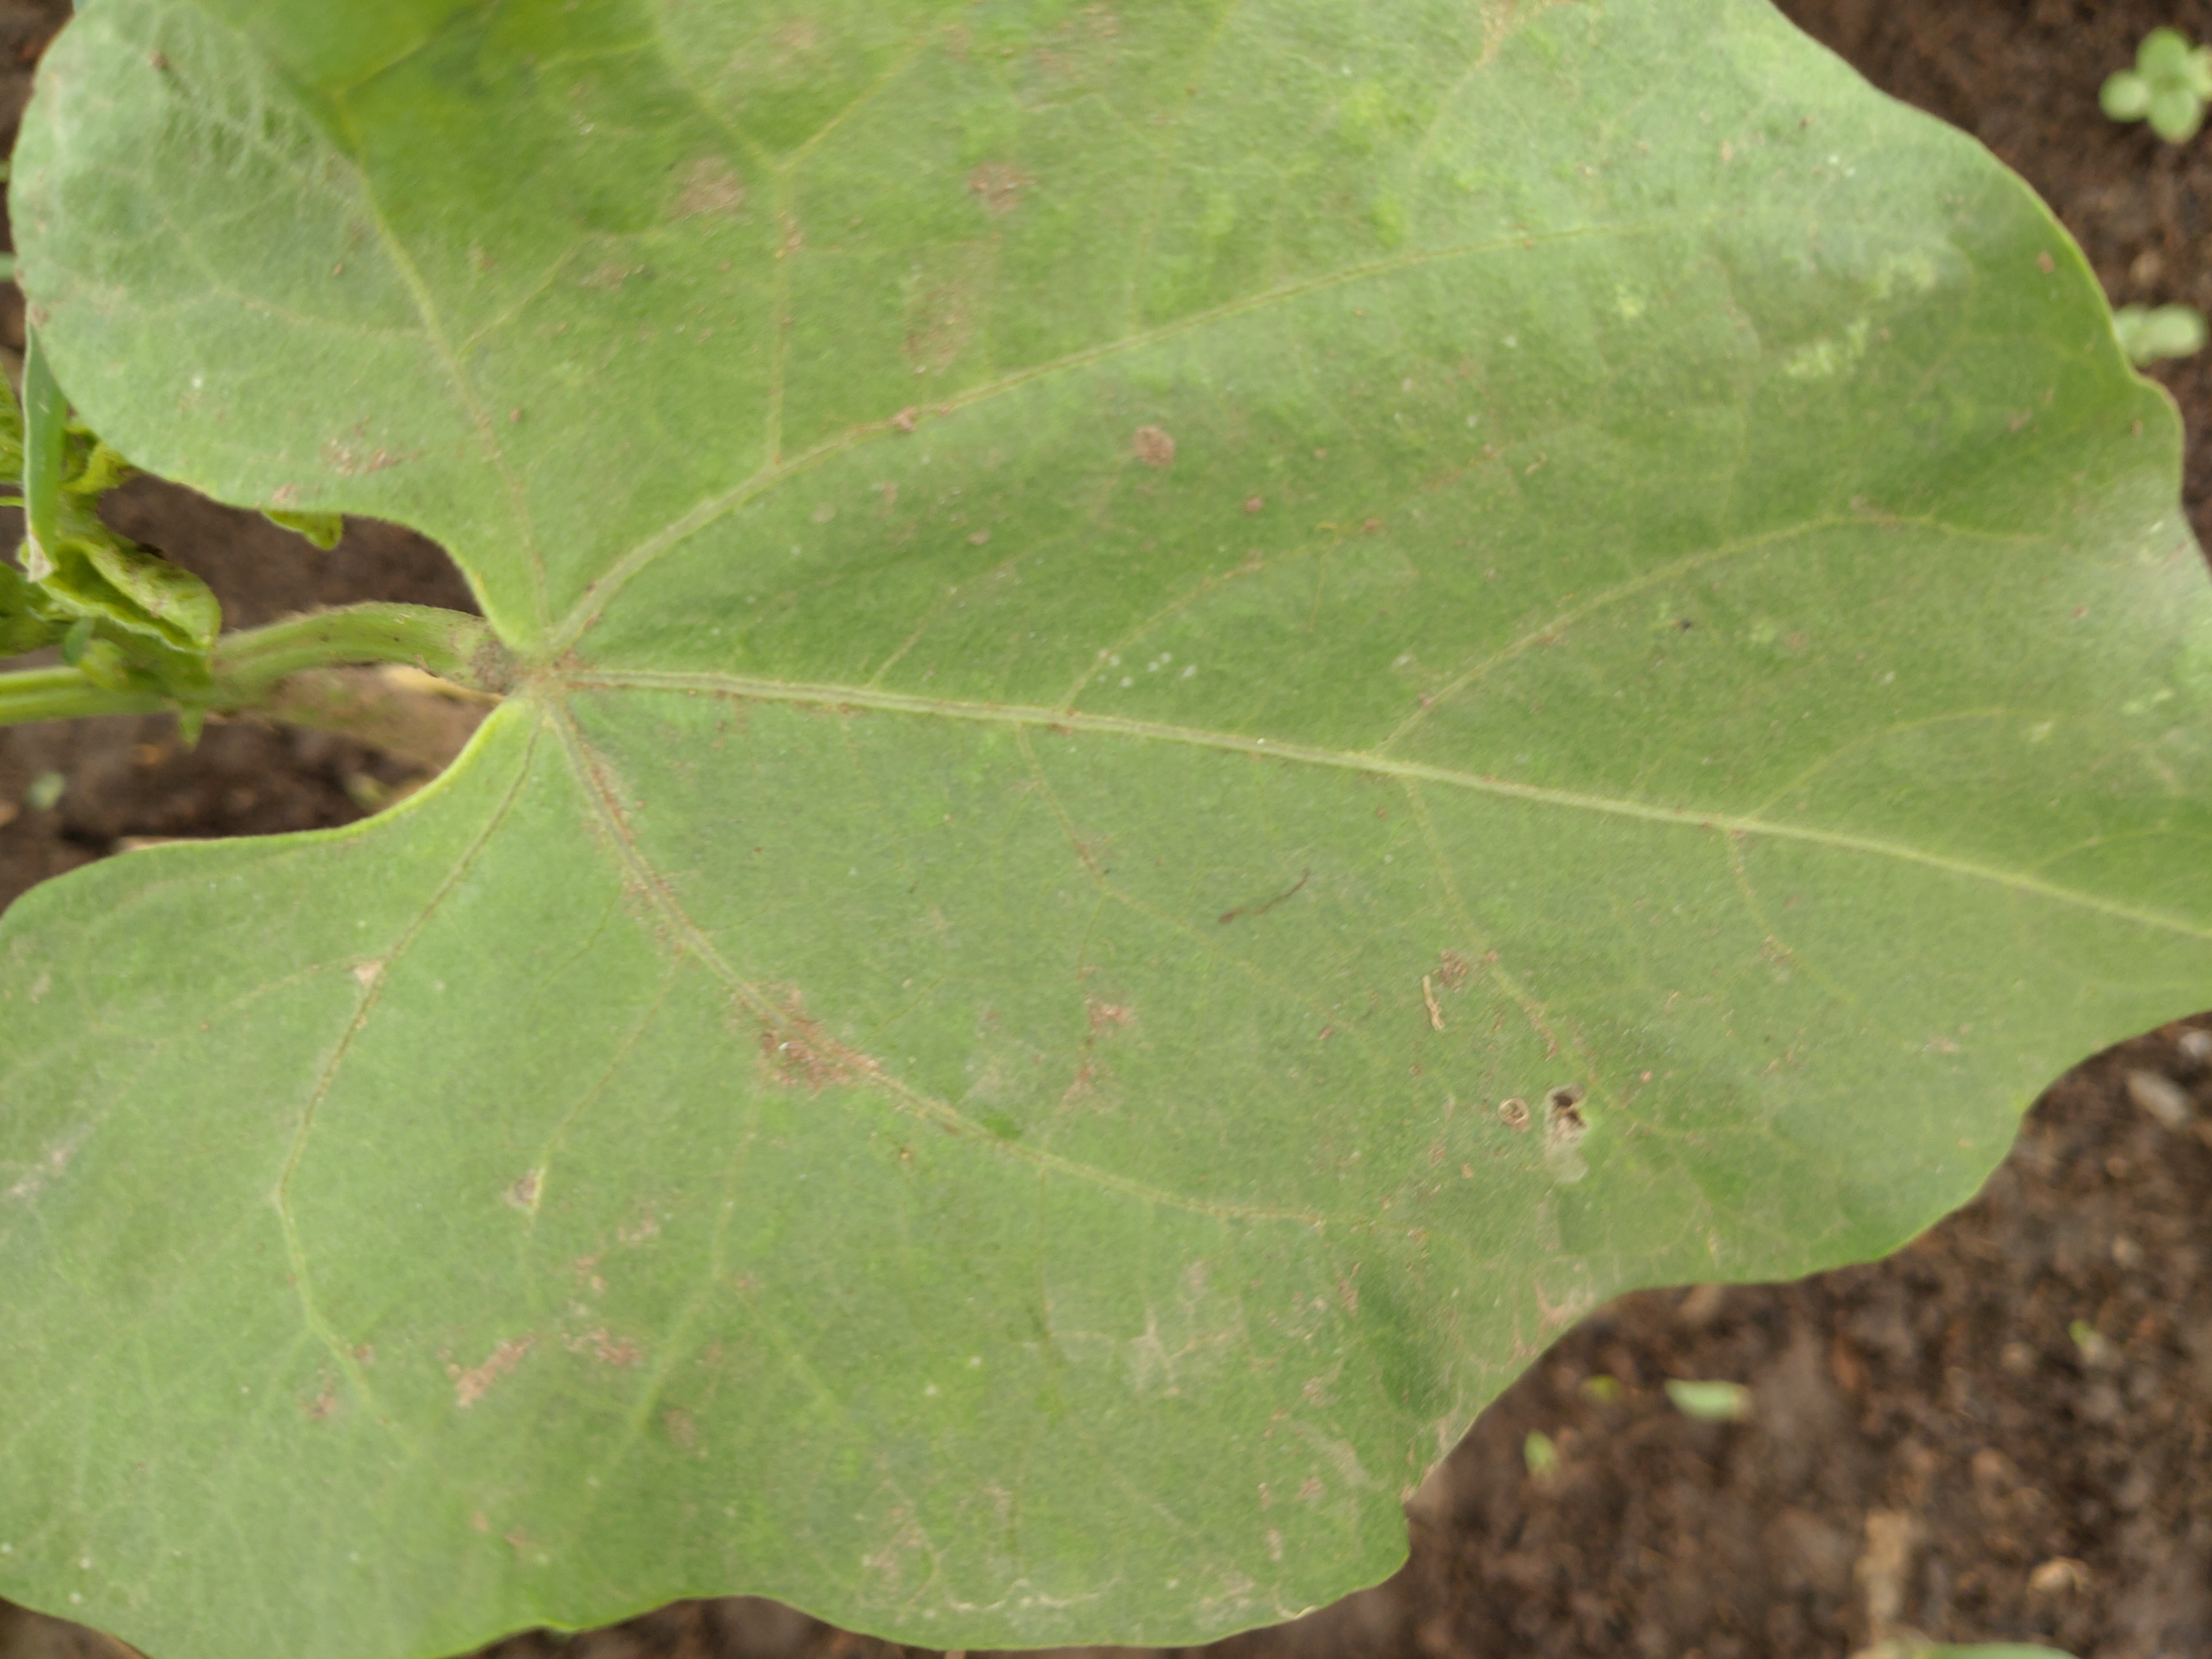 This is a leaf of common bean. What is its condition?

healthy
